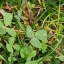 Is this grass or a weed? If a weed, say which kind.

unstructured weed
